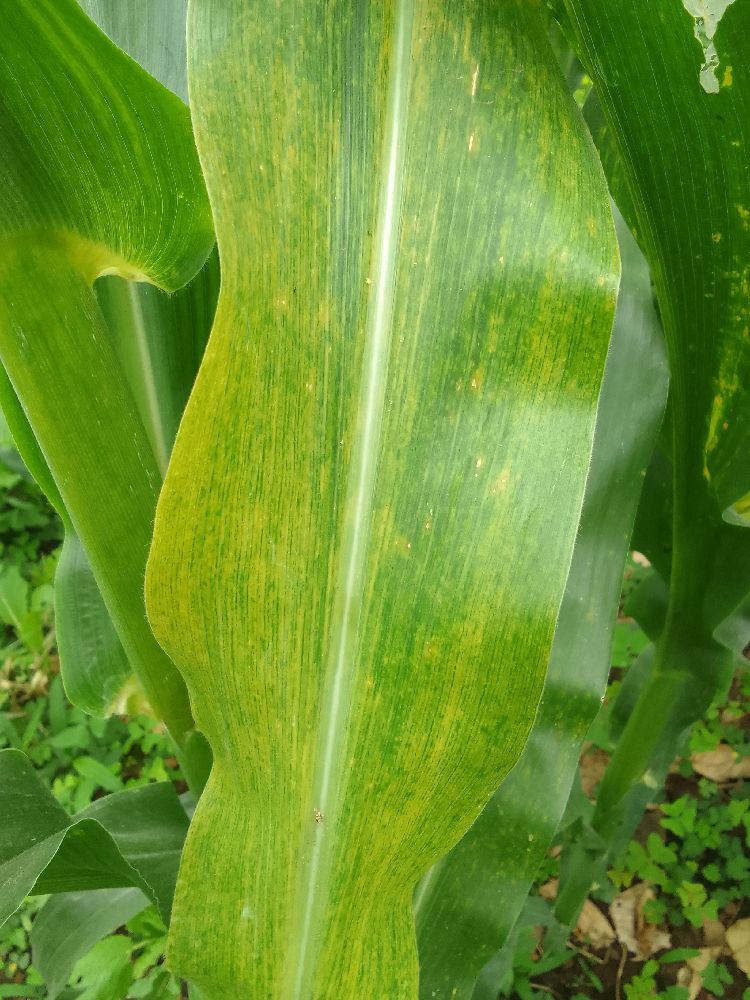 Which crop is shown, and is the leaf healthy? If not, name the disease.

maize, maize lethal necrosis
